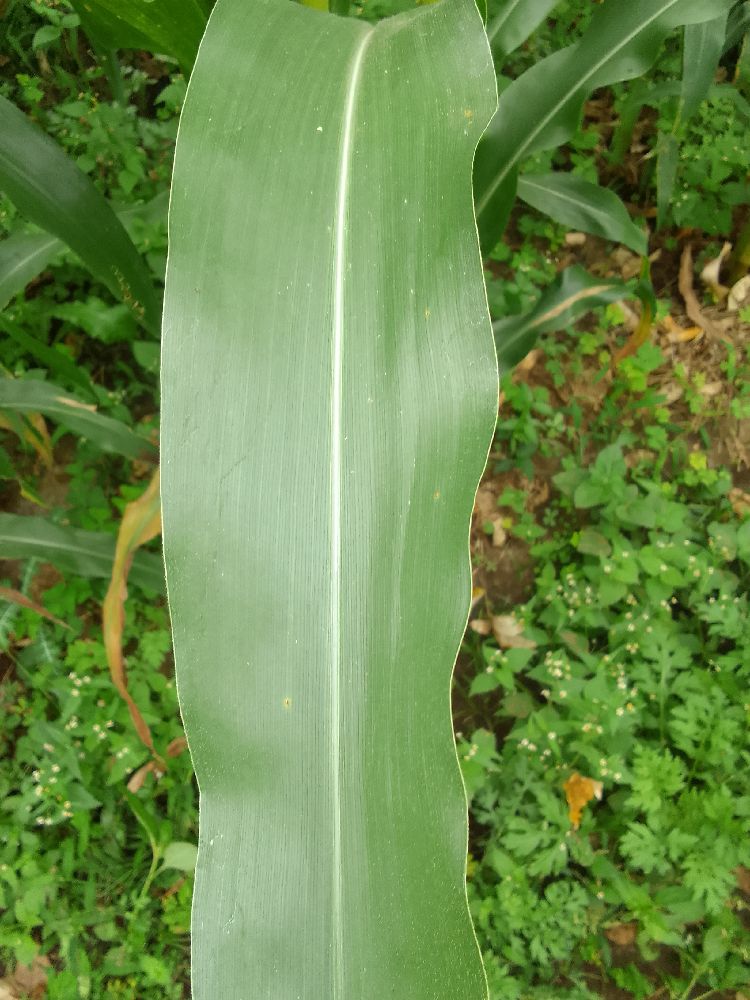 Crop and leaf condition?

maize, healthy
